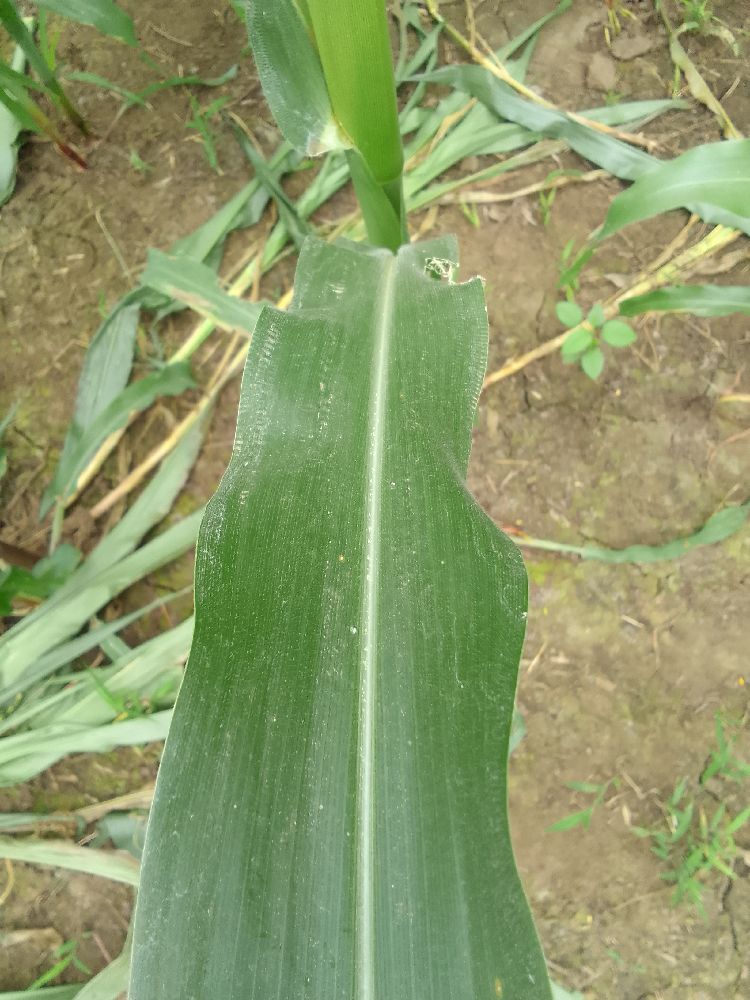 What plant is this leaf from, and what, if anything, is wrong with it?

maize, healthy
